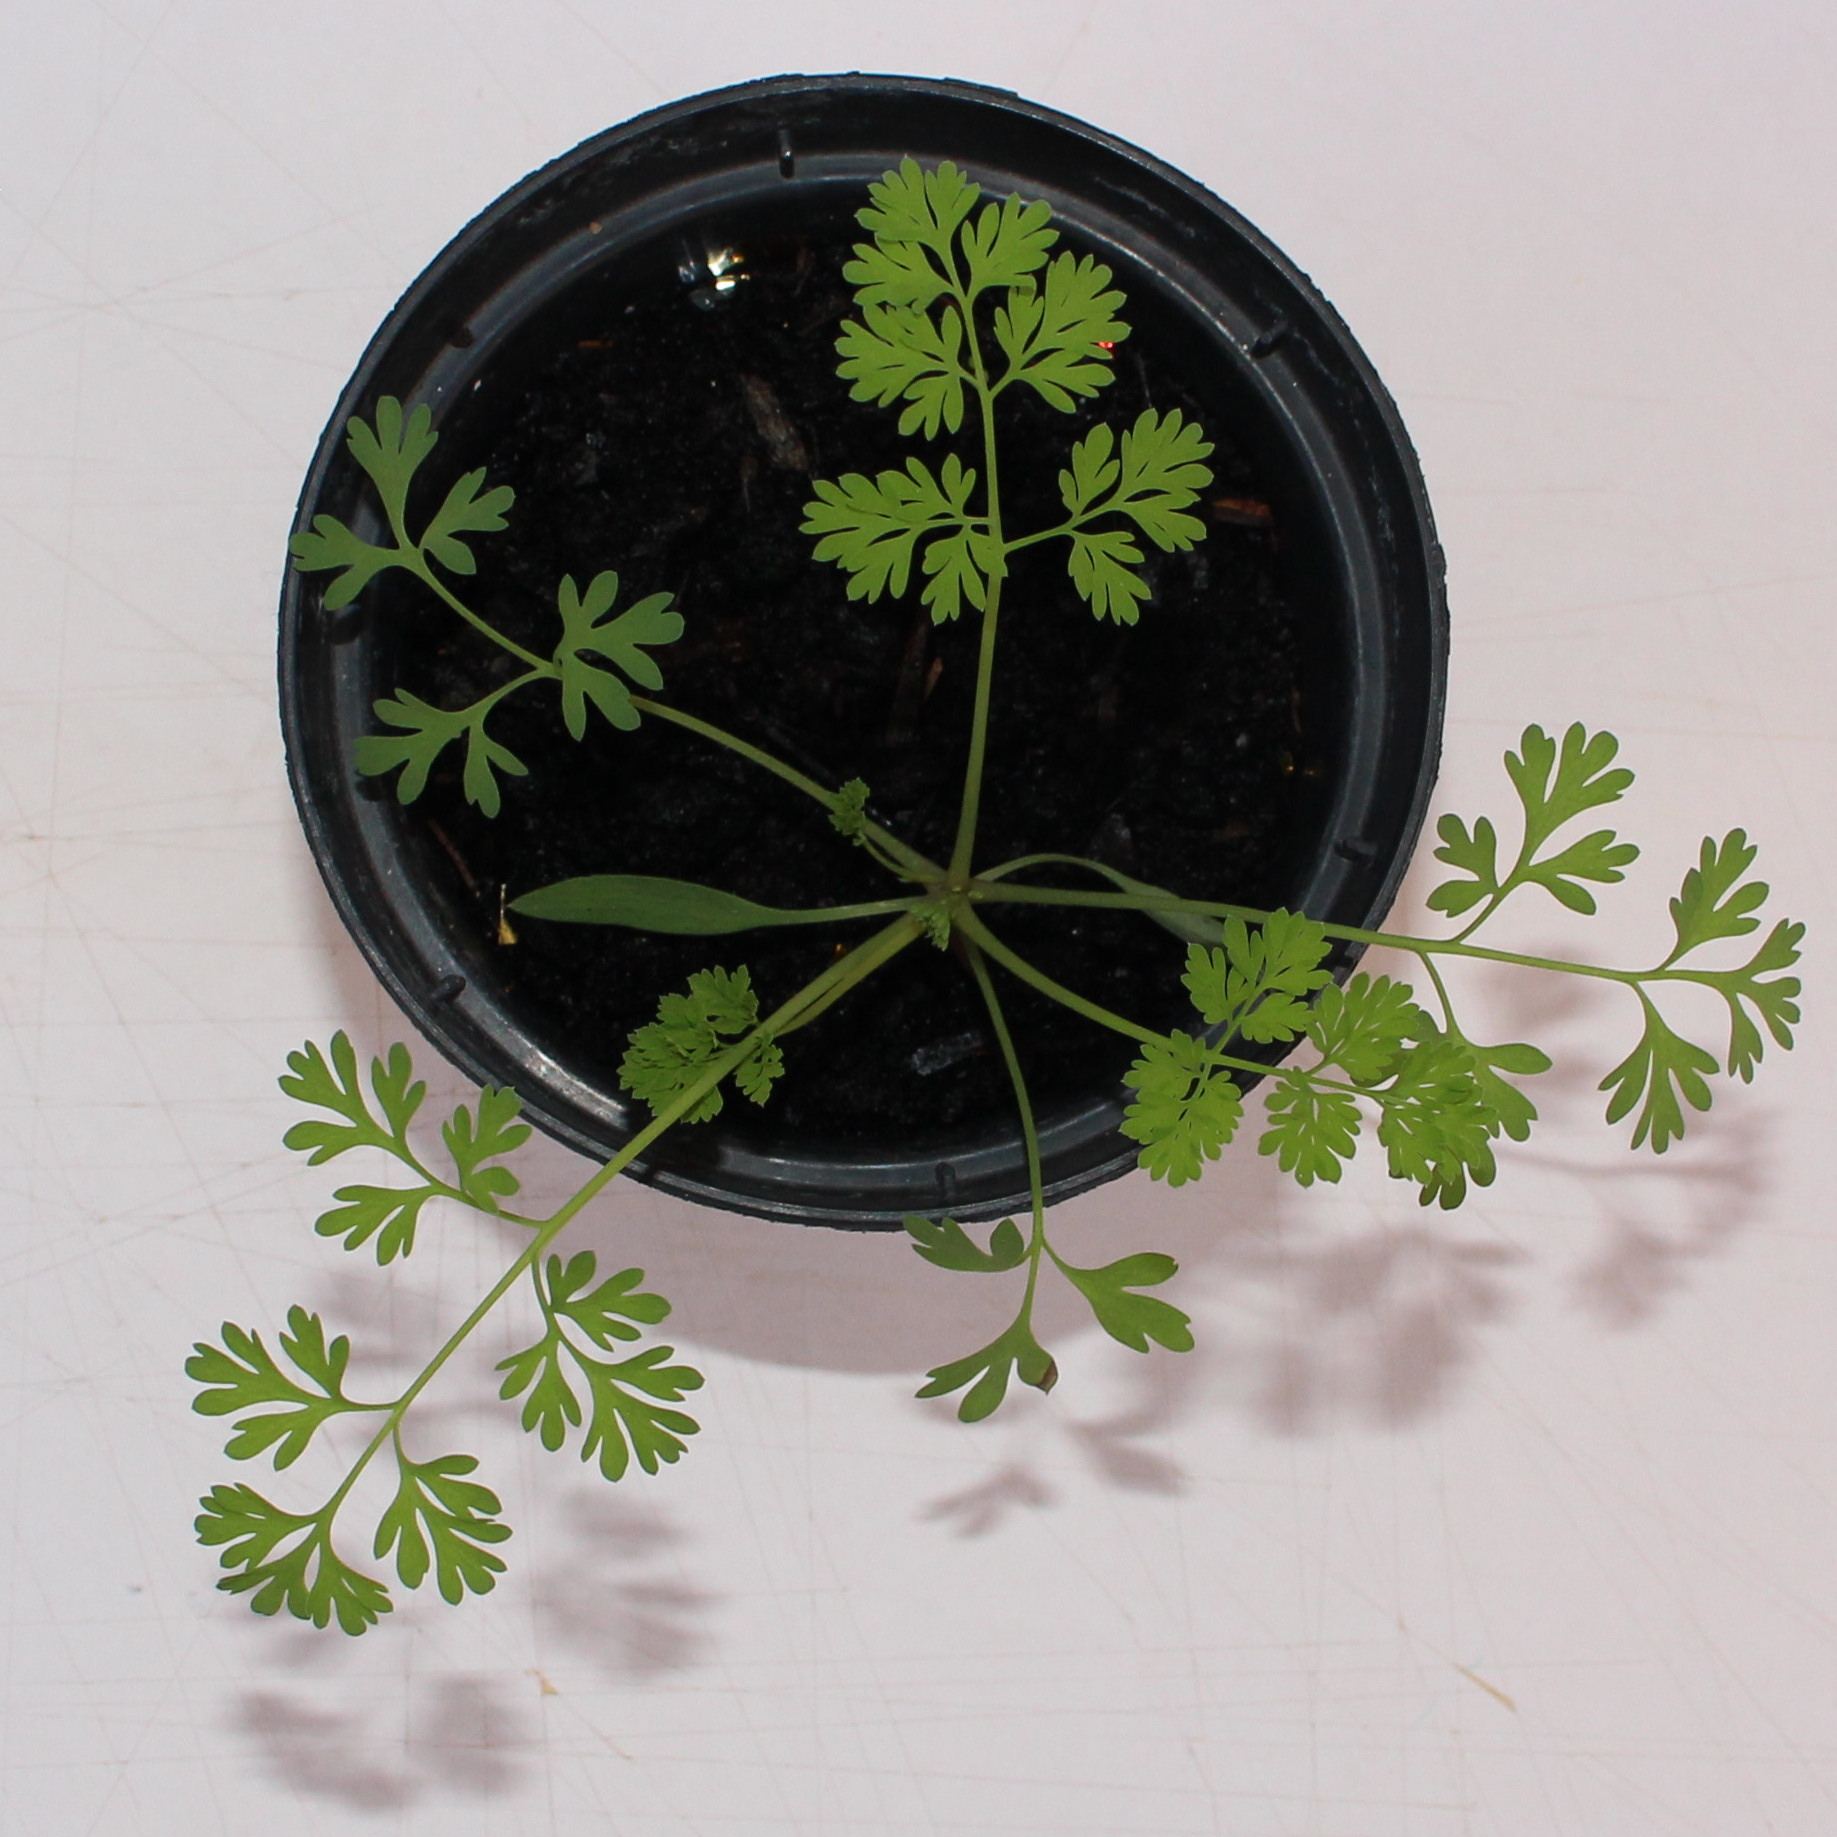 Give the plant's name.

Fumaria officinalis
